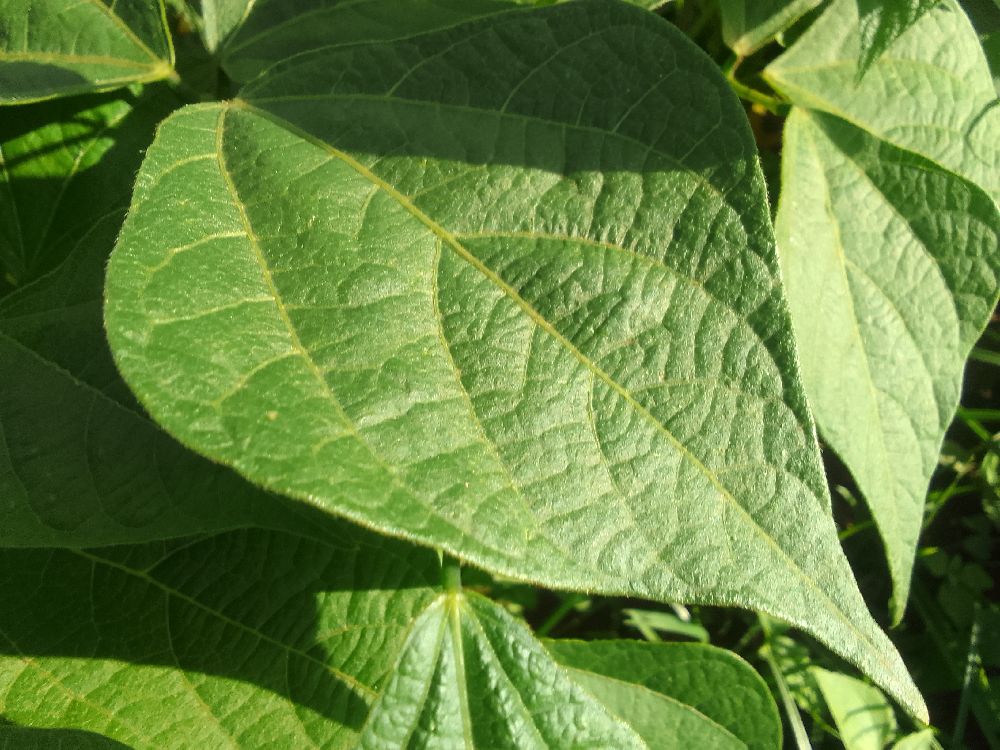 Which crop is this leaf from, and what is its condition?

common bean, healthy
